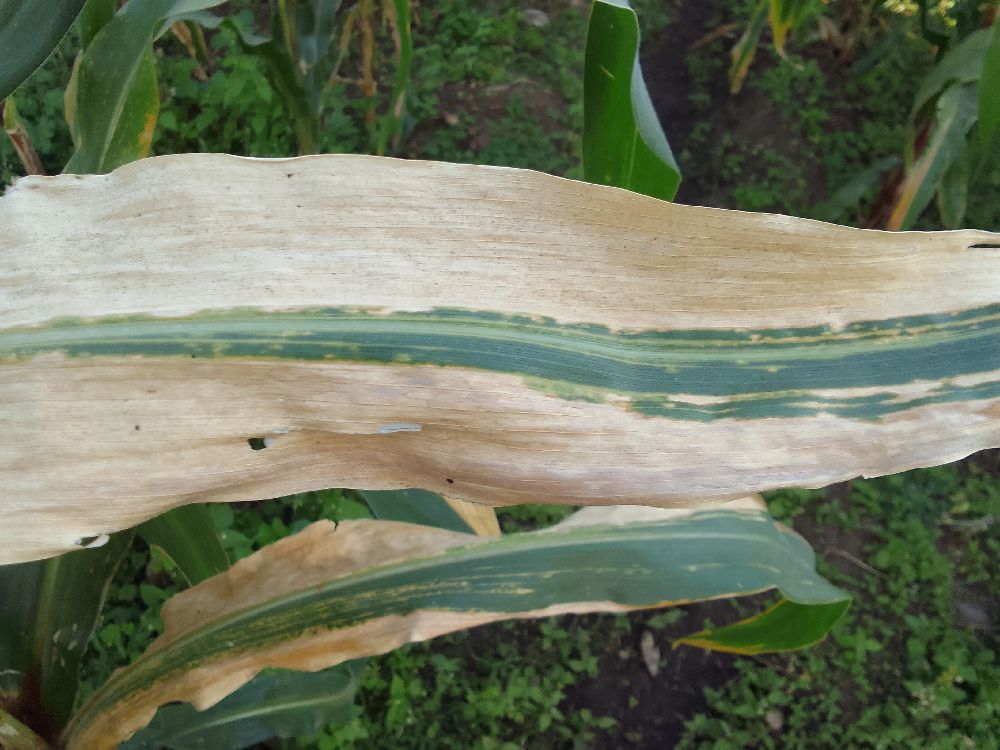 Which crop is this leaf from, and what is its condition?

maize, maize lethal necrosis
